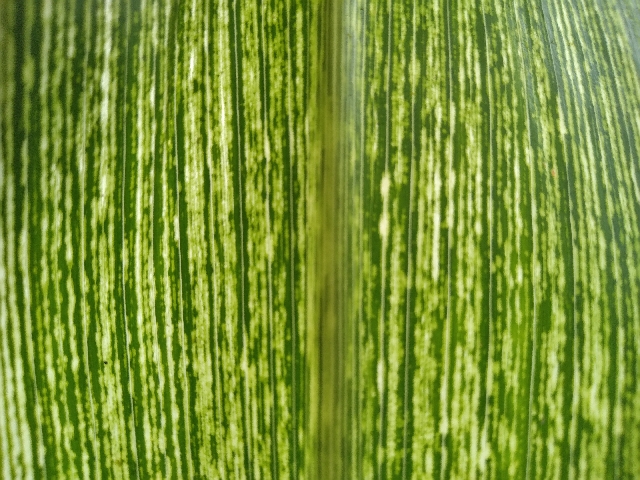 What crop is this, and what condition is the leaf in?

maize, maize streak virus
